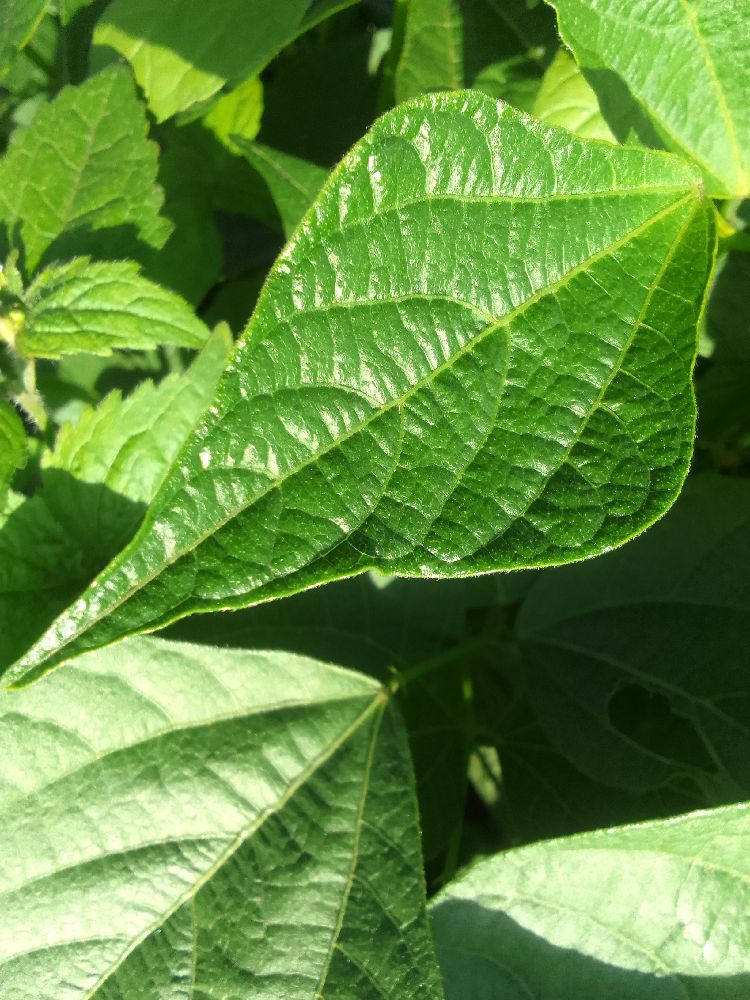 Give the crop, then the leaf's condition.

common bean, healthy
